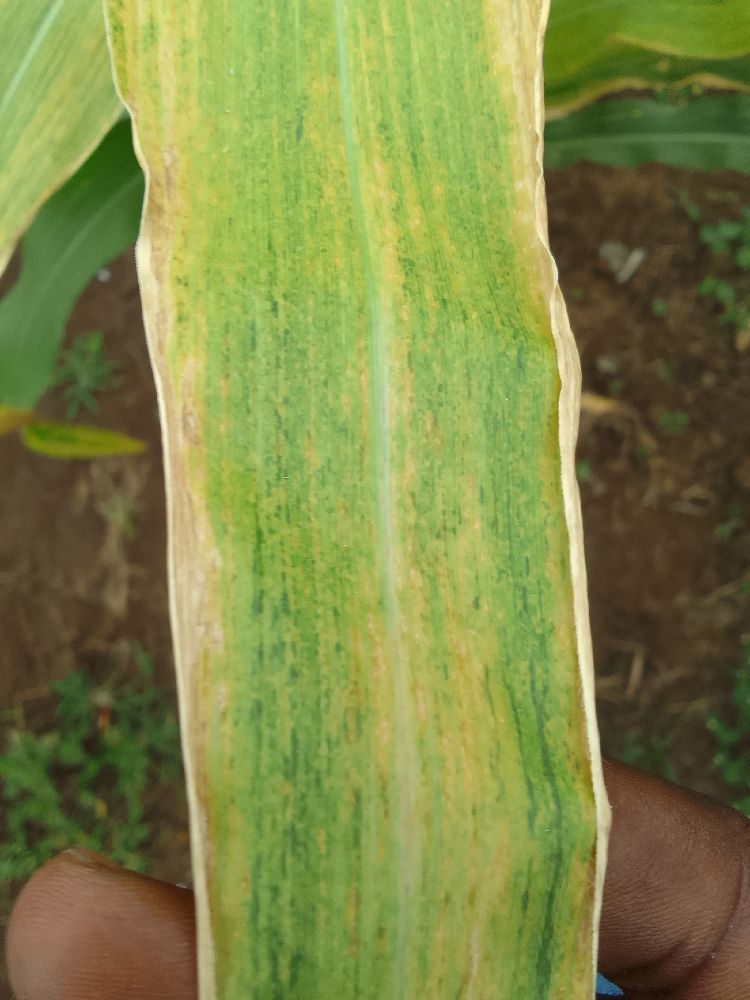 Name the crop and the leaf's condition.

maize, maize lethal necrosis
